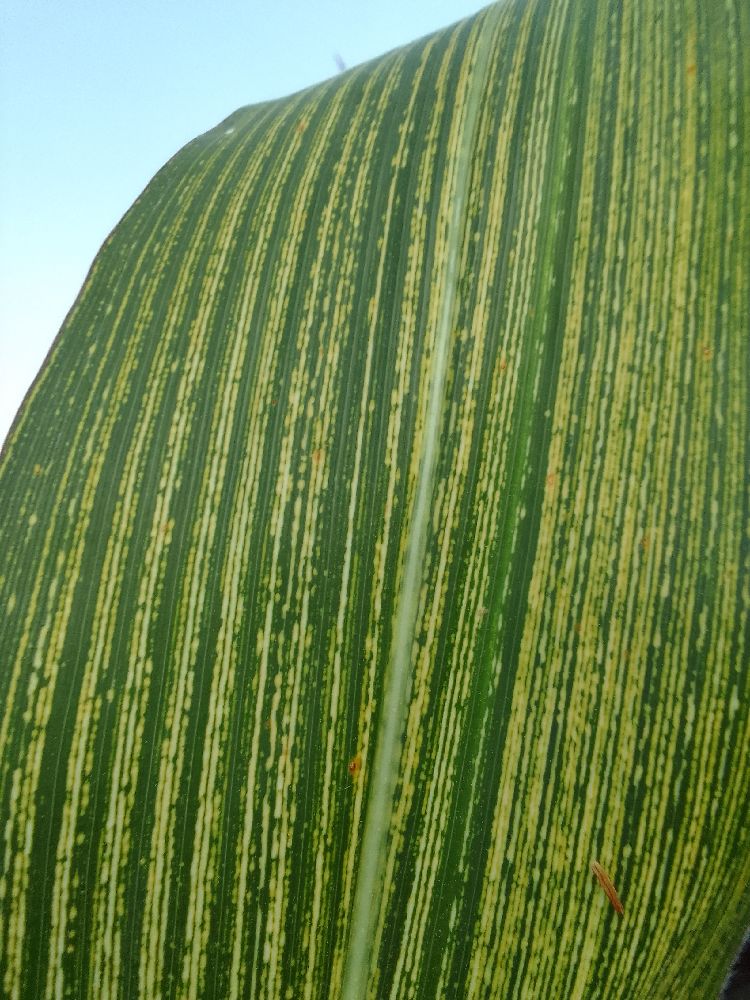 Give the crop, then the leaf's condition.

maize, maize streak virus
